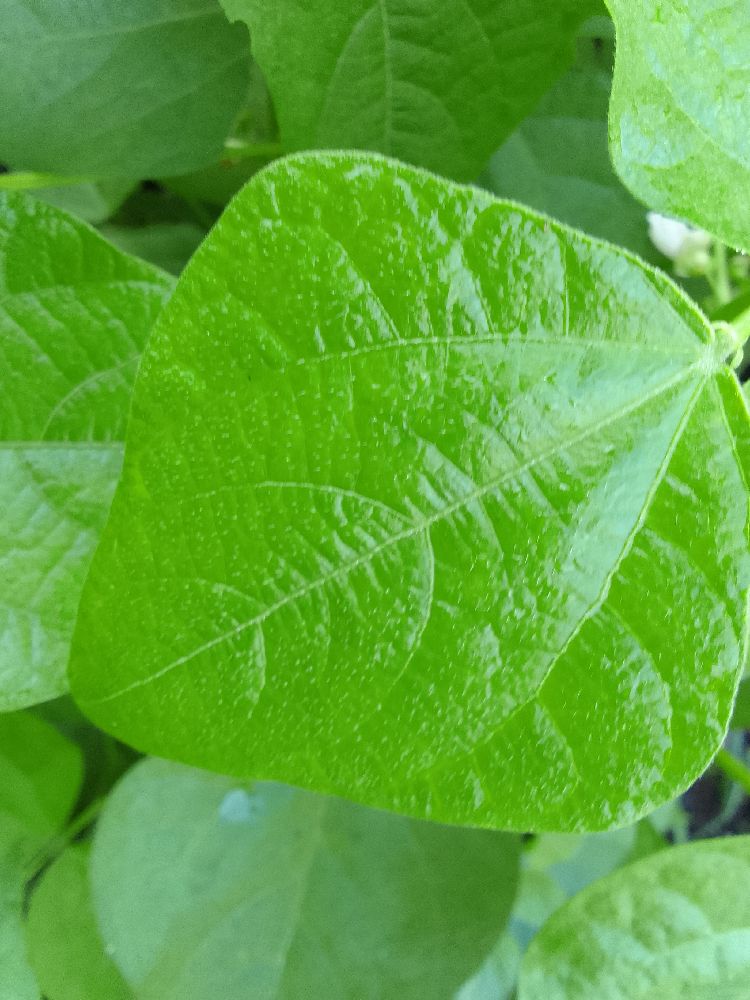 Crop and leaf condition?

common bean, healthy
